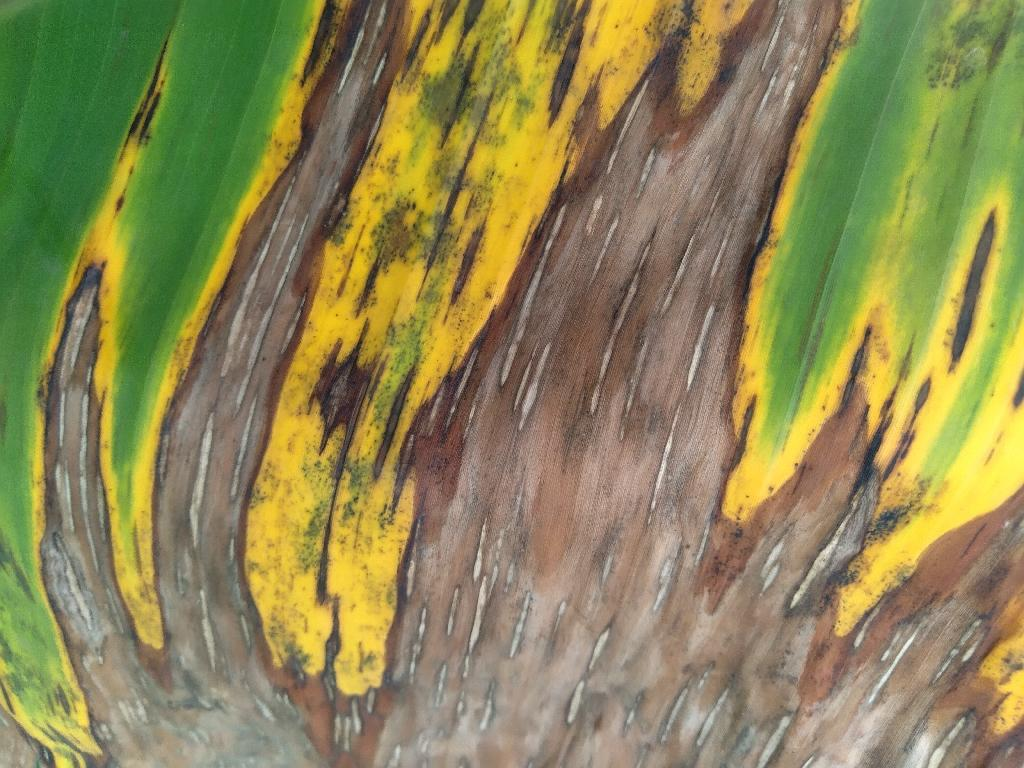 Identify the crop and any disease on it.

banana, black sigatoka
